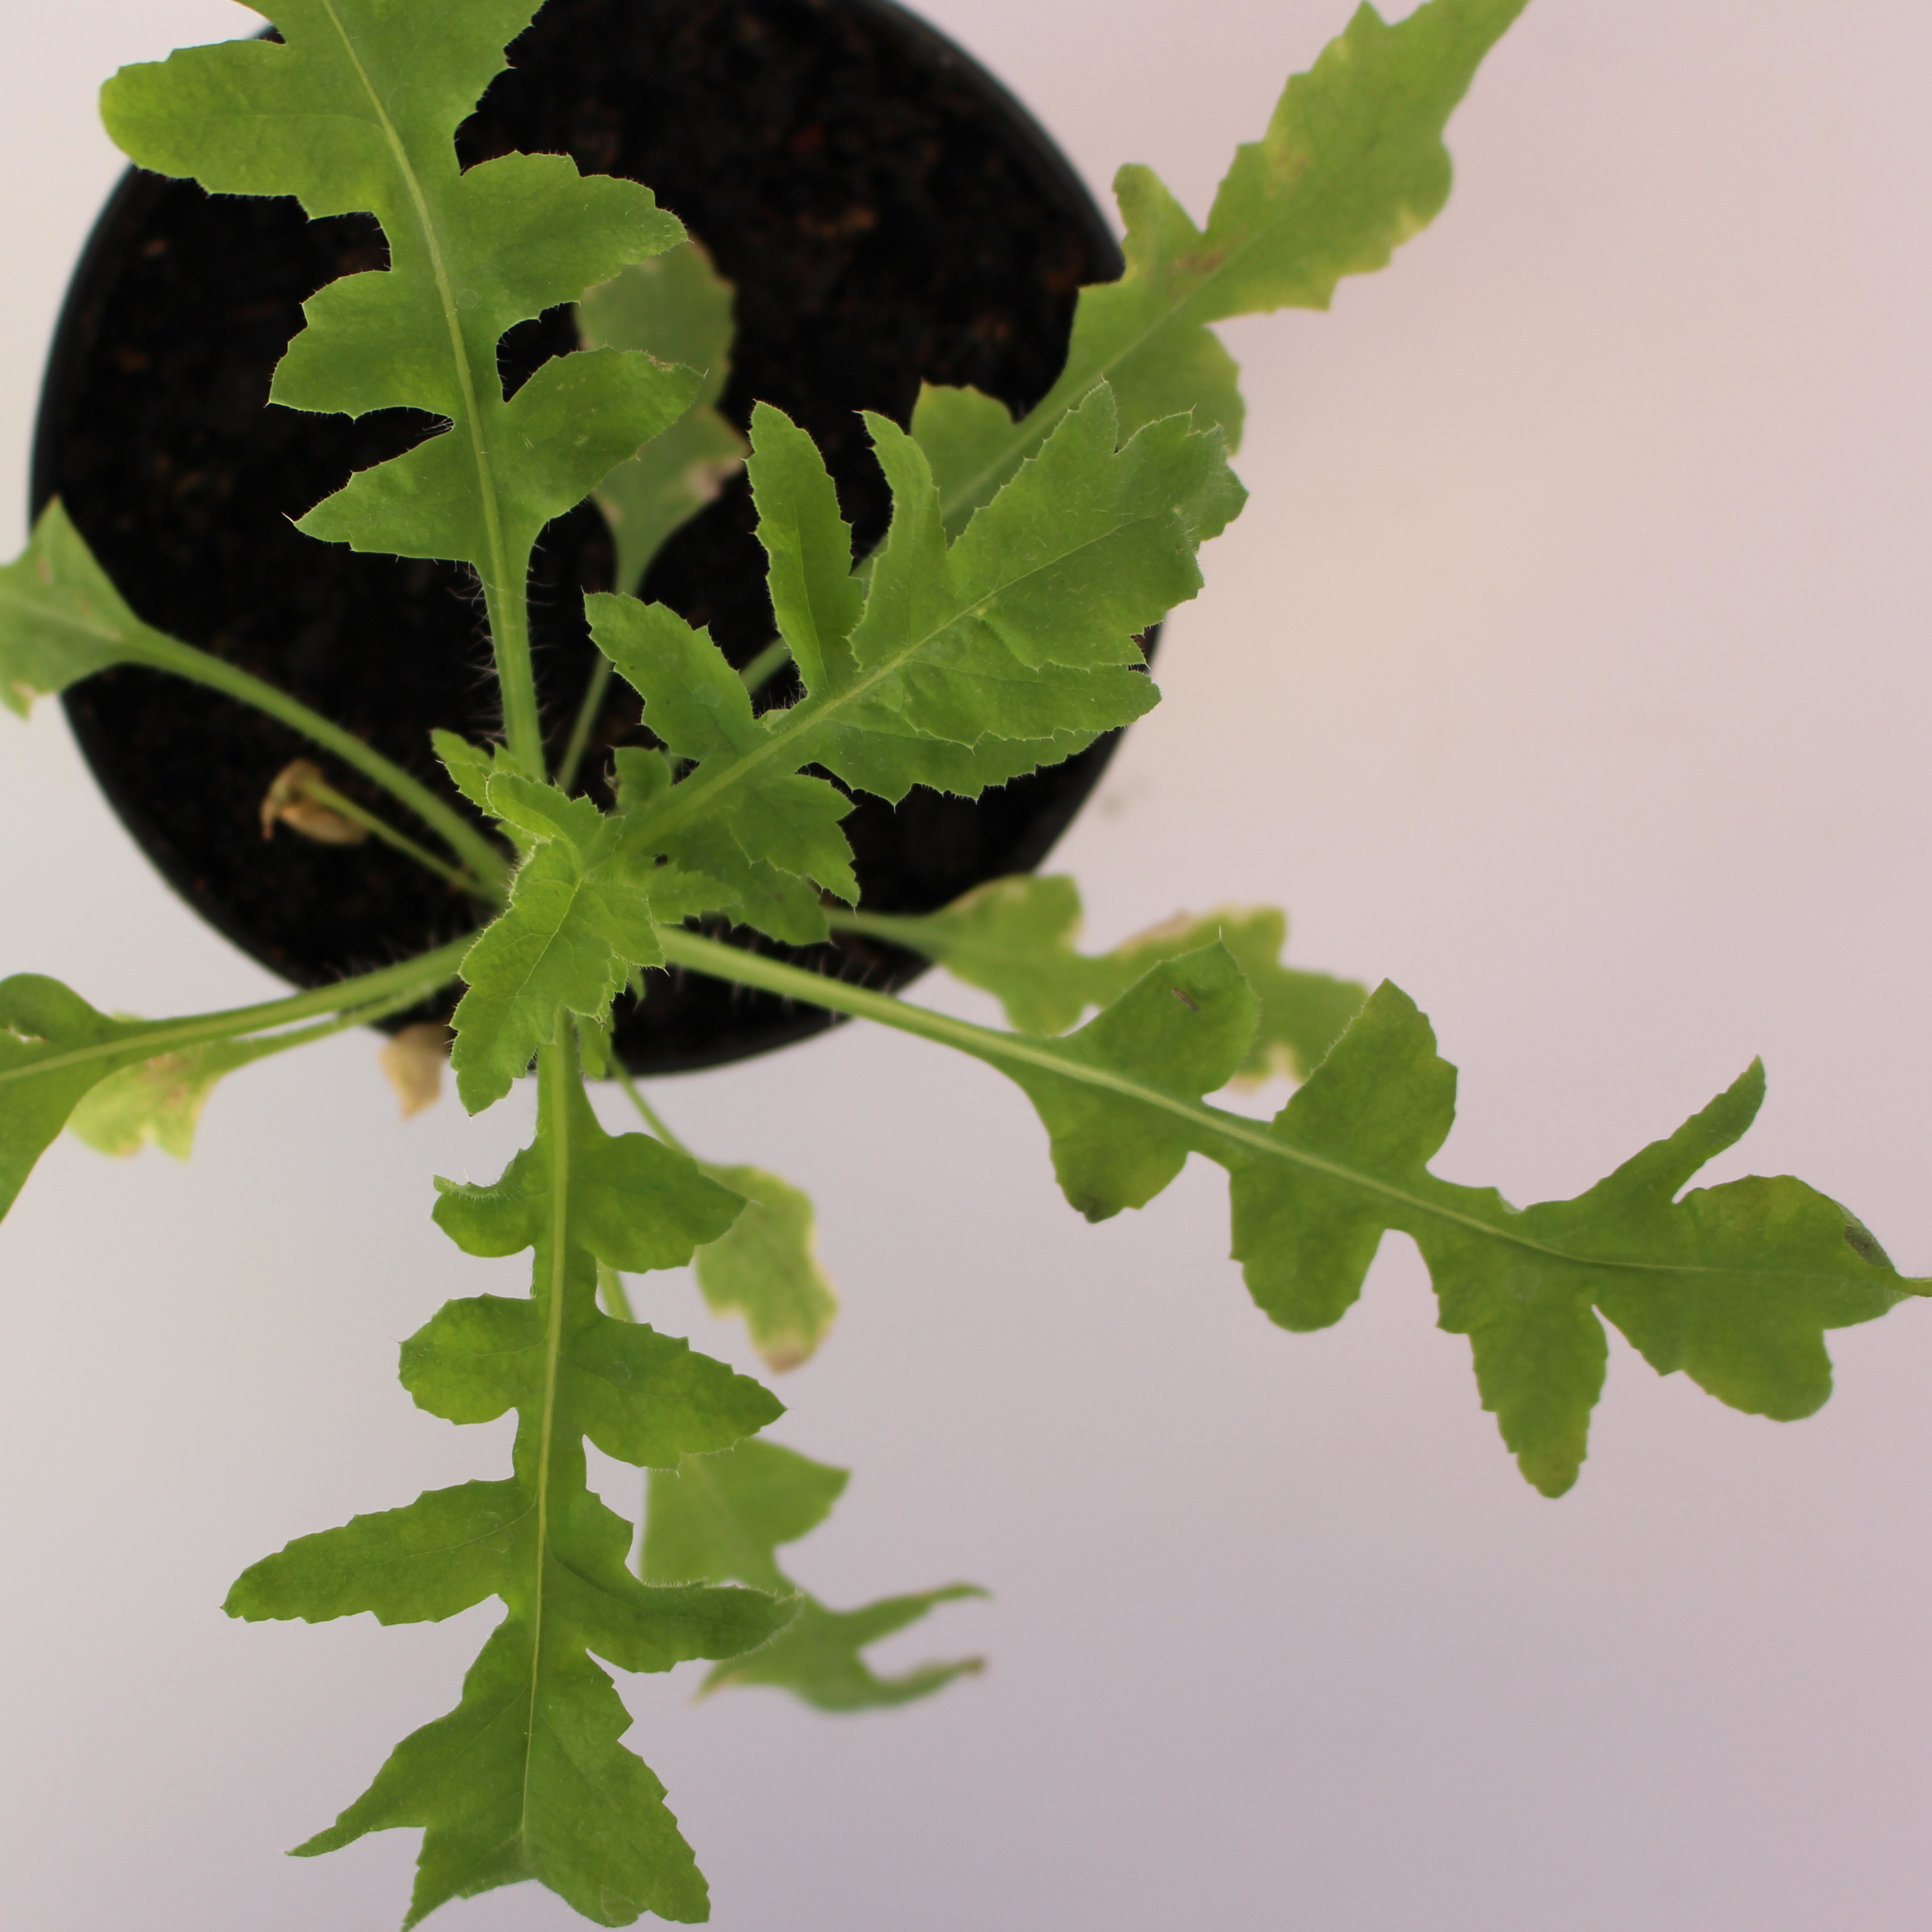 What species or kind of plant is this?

Papaver rhoeas
